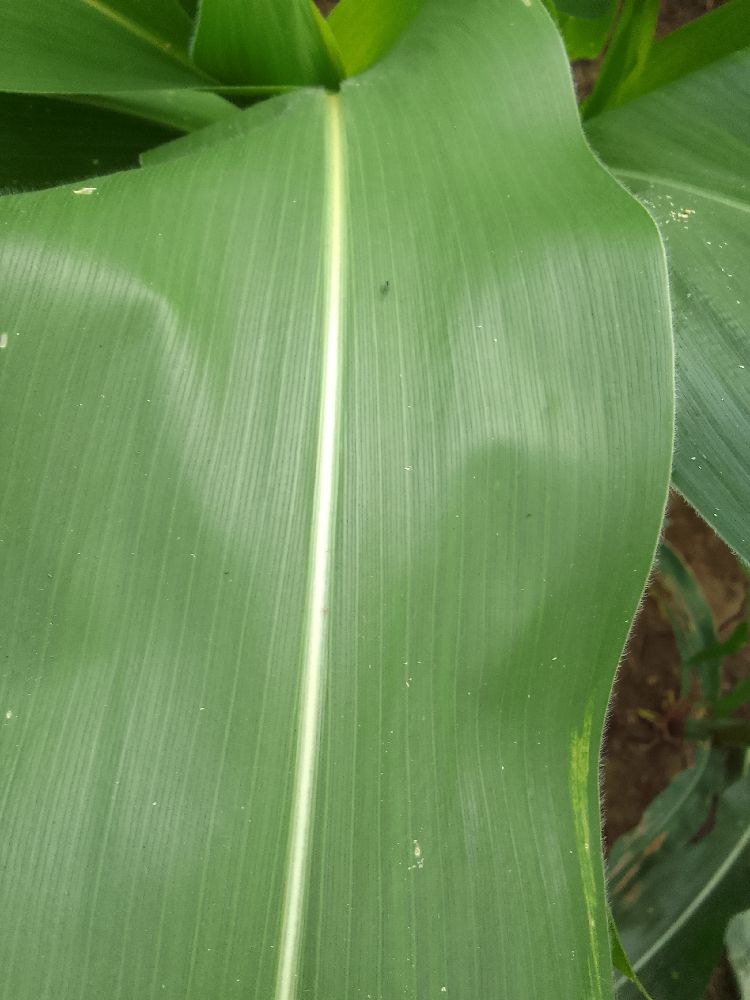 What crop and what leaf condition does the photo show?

maize, healthy
